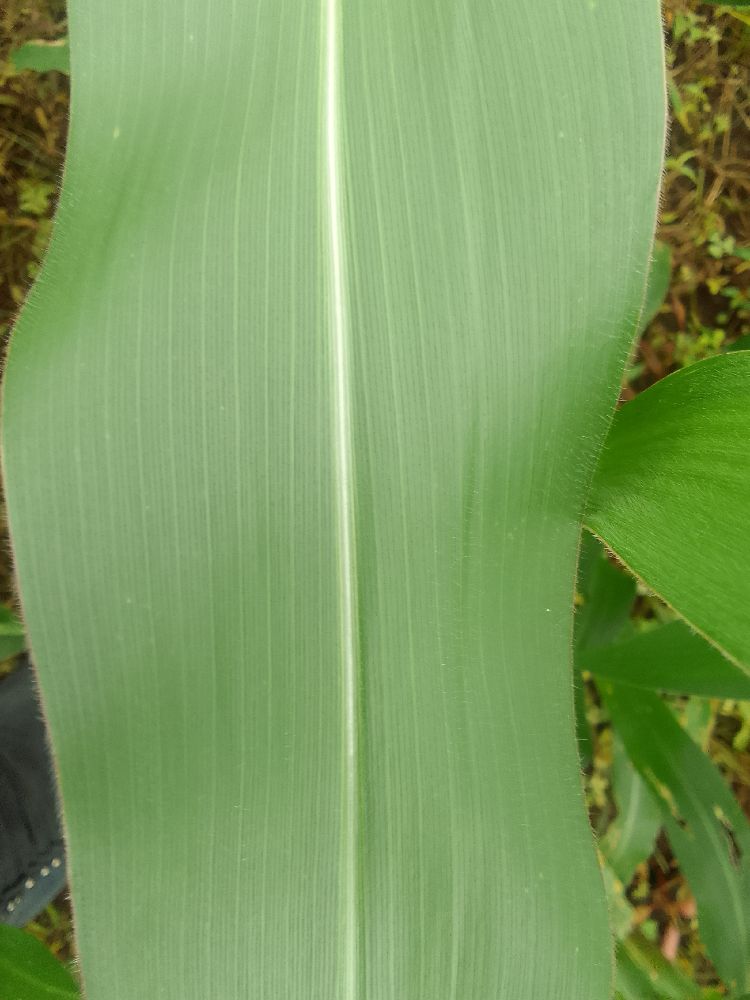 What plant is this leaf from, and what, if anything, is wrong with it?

maize, healthy
